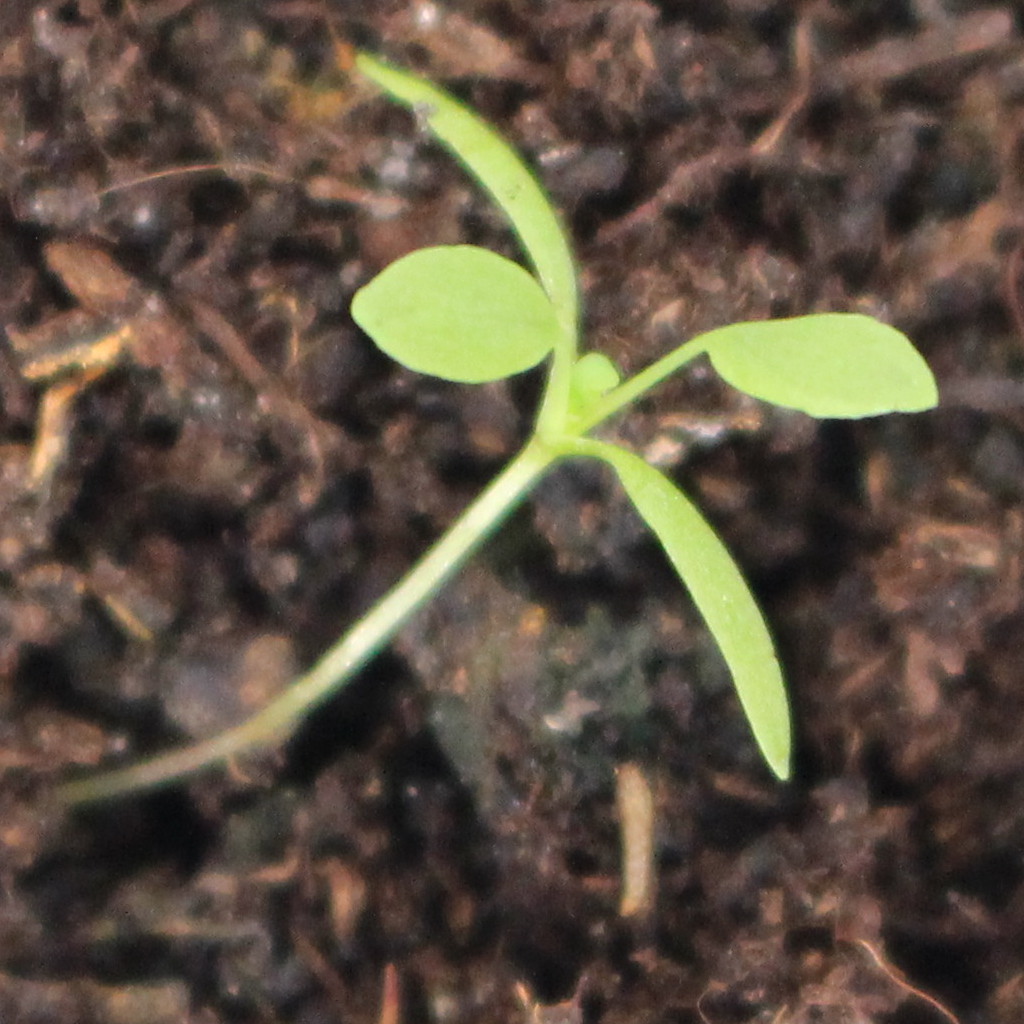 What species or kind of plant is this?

Papaver rhoeas
